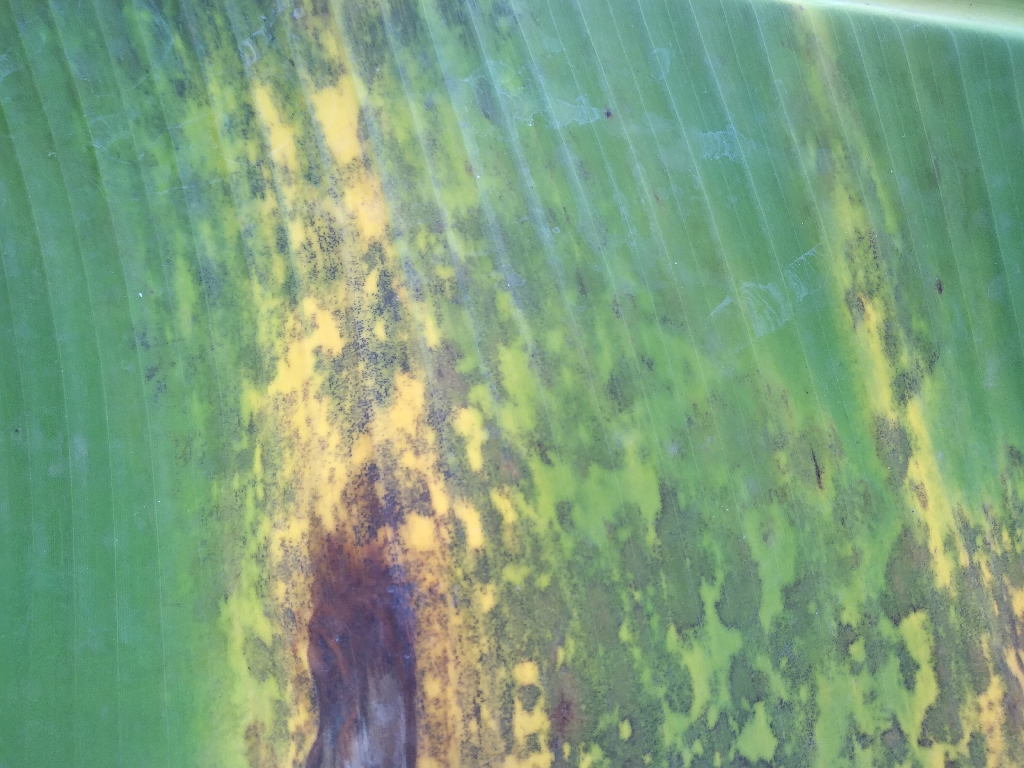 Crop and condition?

banana, black sigatoka
